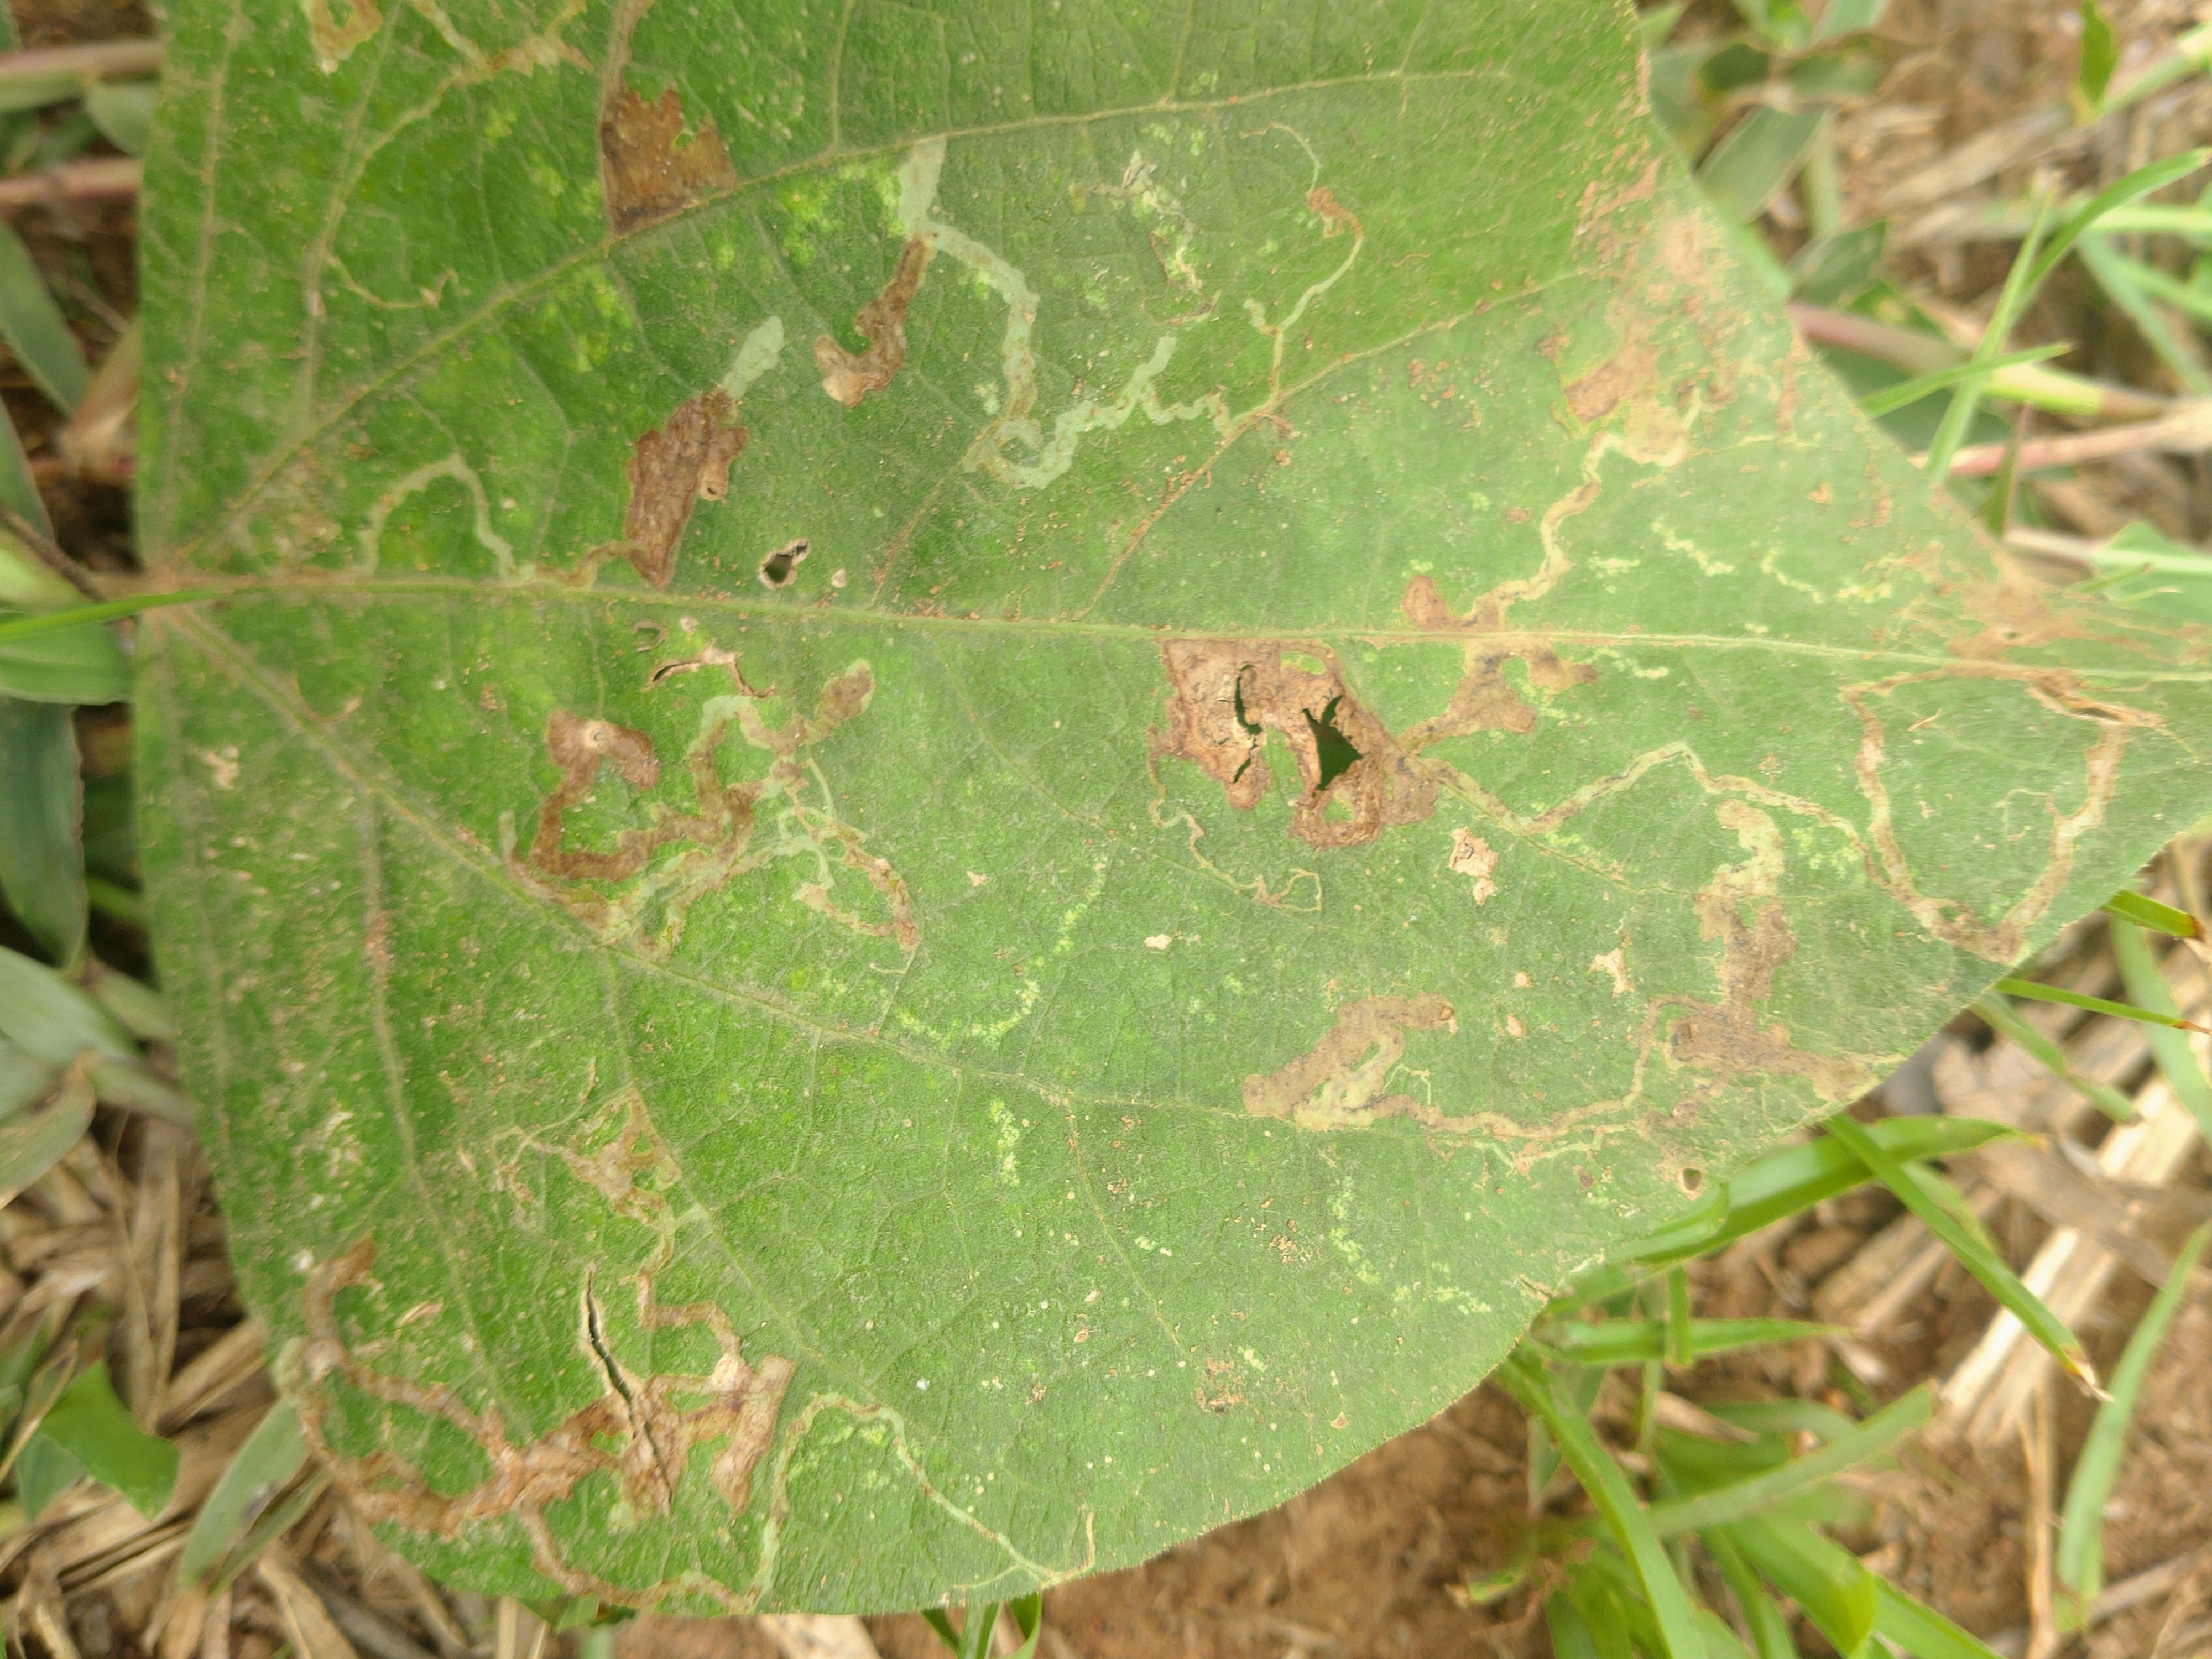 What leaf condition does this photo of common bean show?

anthracnose
